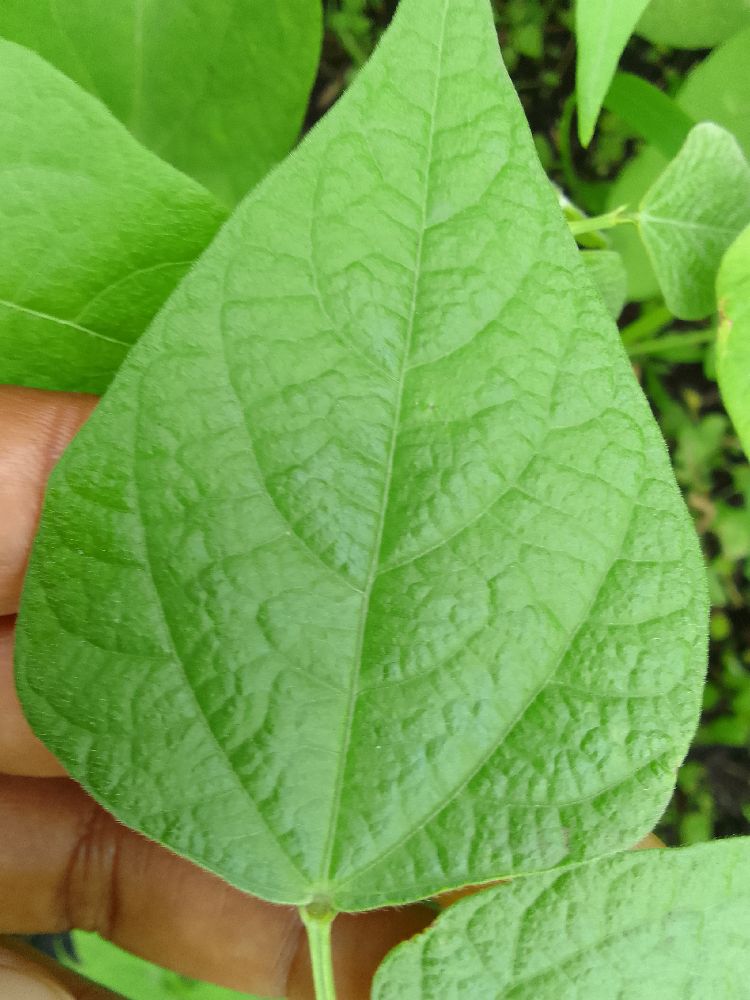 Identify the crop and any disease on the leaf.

common bean, healthy
